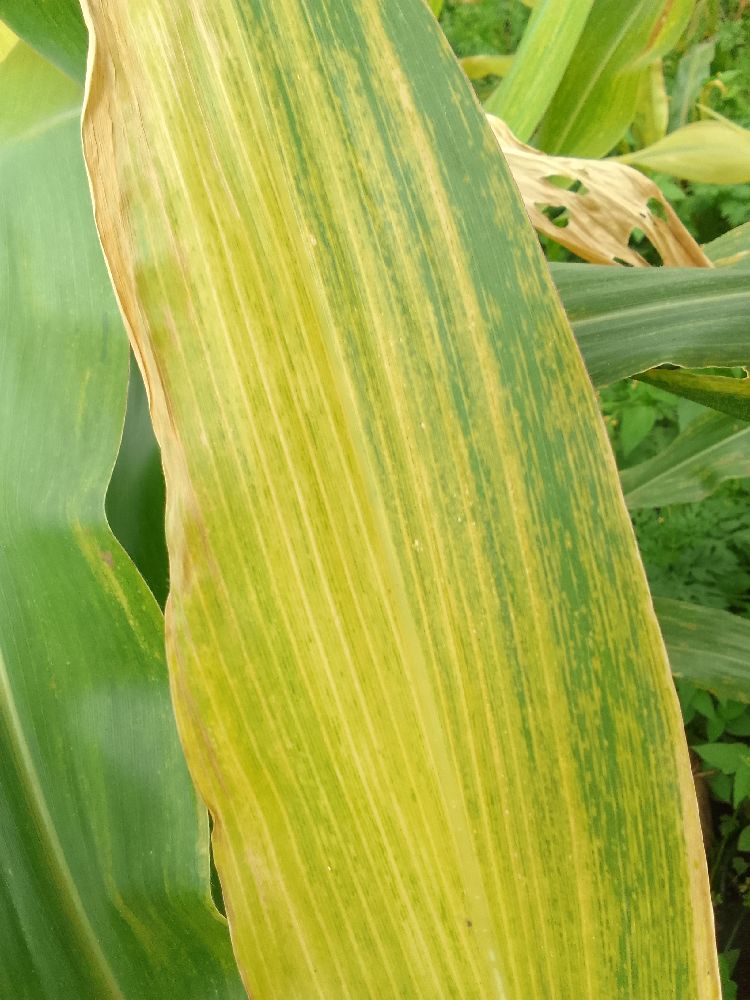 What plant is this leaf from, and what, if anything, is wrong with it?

maize, maize lethal necrosis
